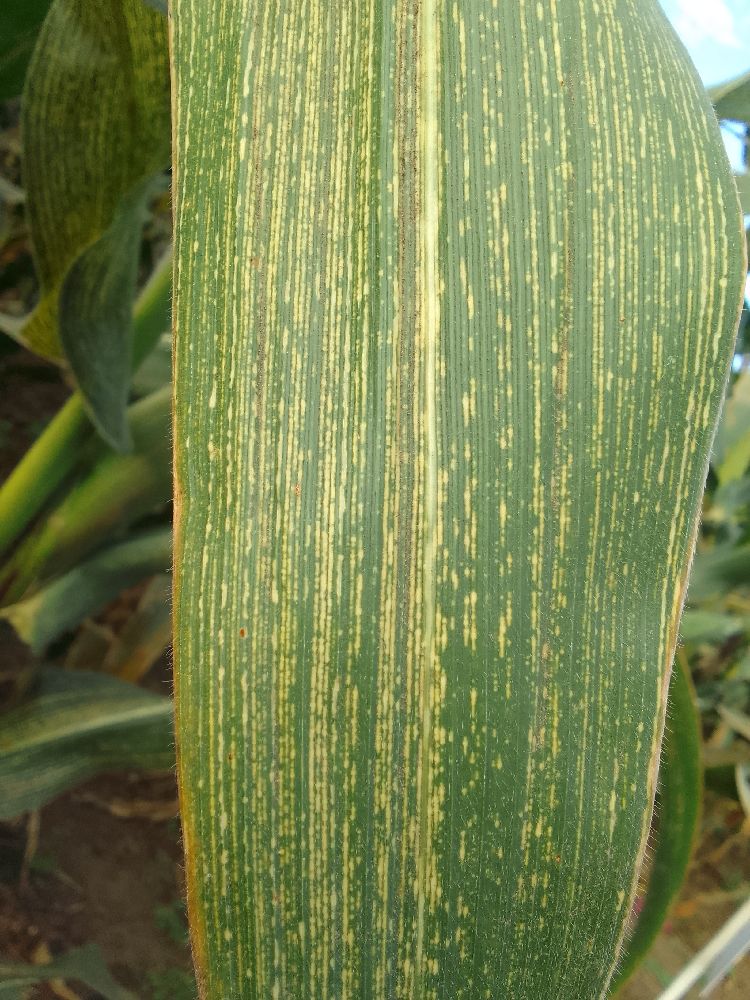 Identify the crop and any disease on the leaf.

maize, maize streak virus
